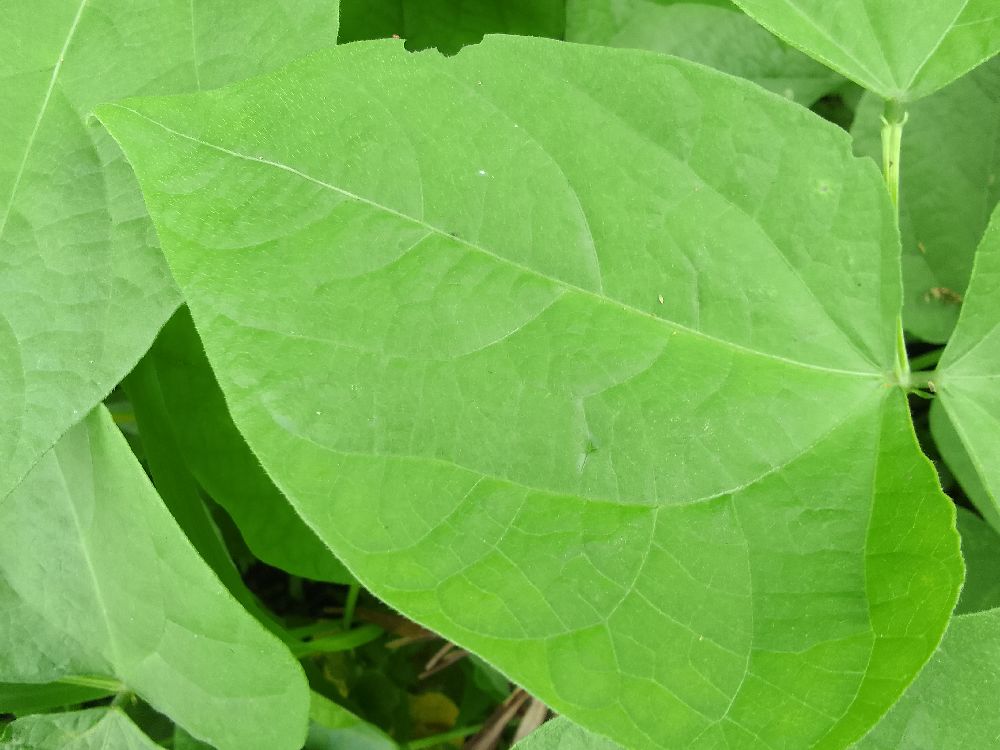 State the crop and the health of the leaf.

common bean, healthy
